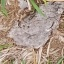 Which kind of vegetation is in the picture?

grass
